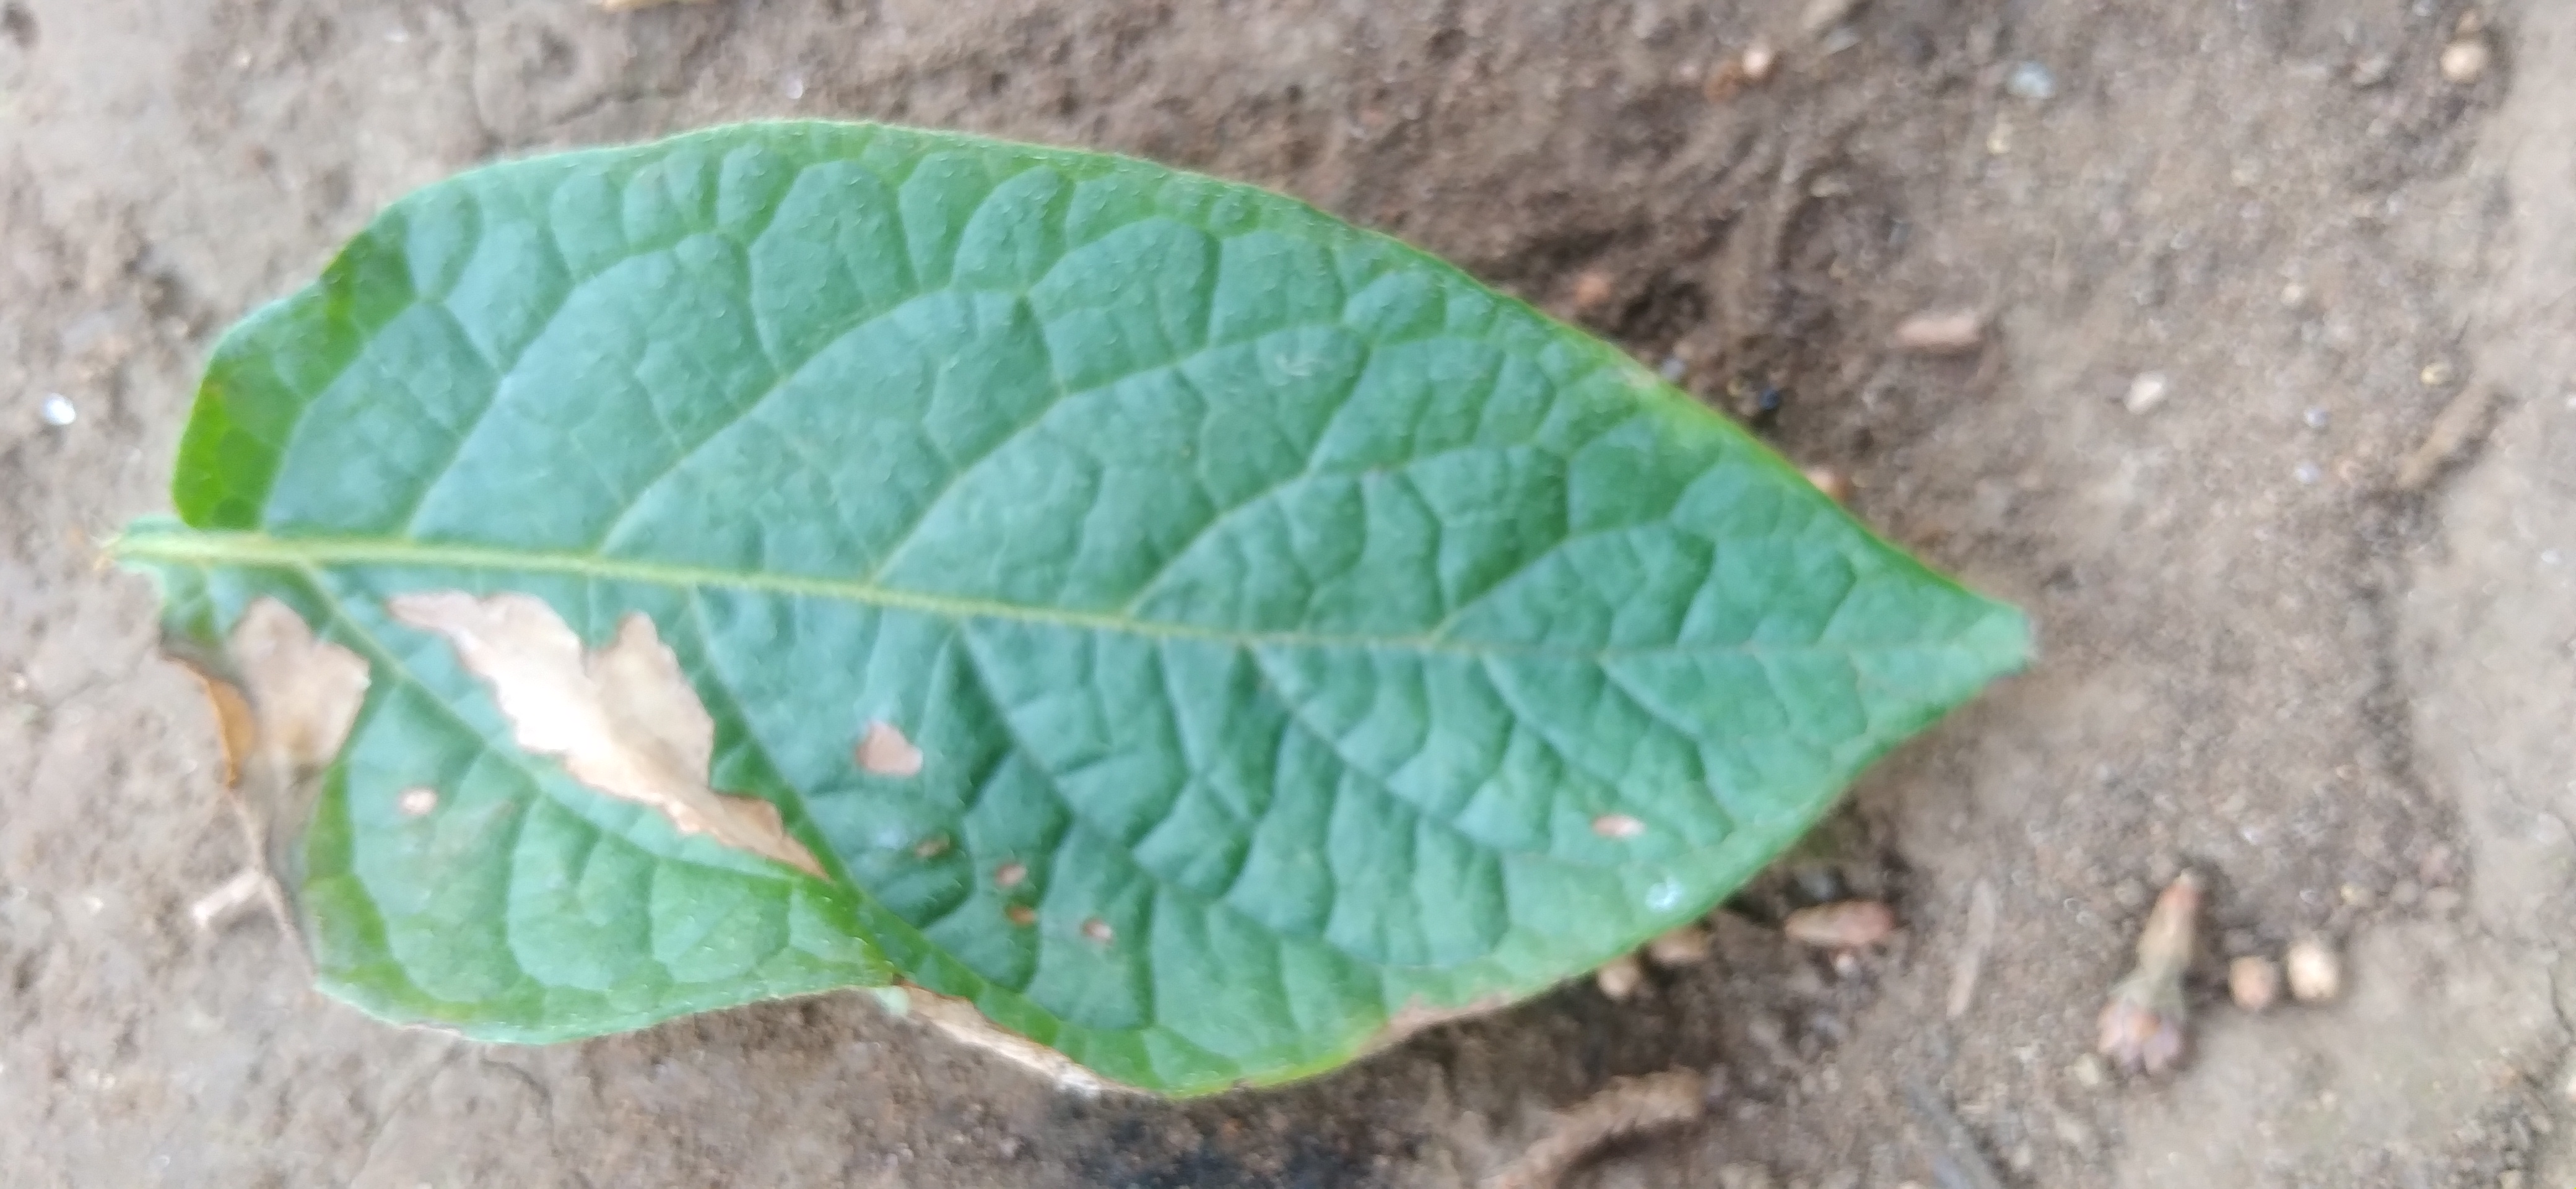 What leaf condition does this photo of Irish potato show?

early blight
